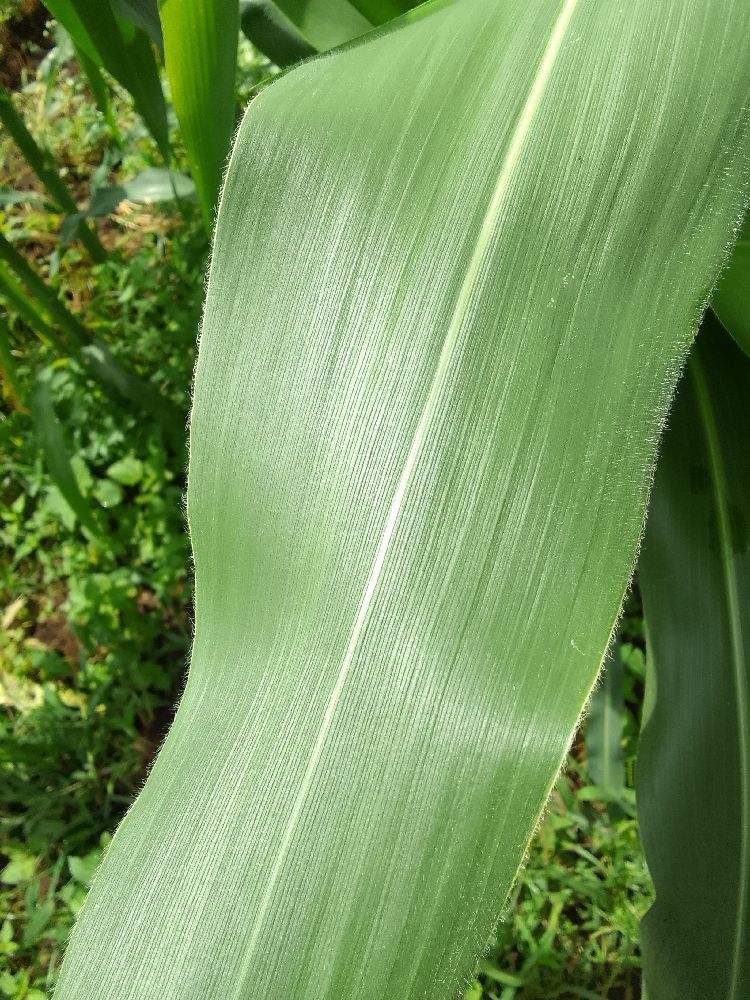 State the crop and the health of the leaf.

maize, healthy
